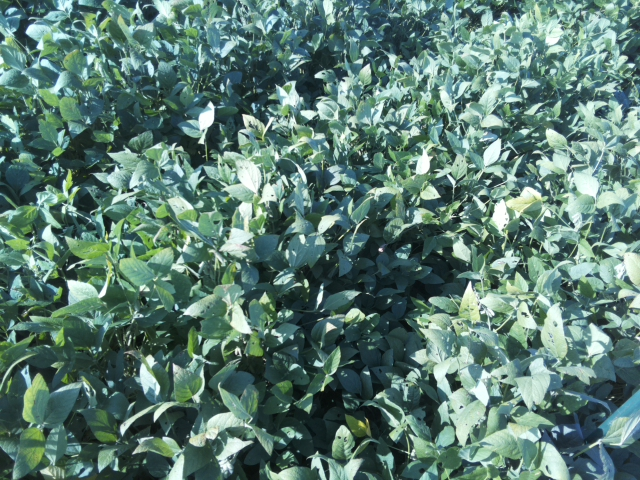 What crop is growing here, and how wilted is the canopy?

soybean, leaflets folding inward at secondary pulvinus with no turgor loss in leaflets or petioles
